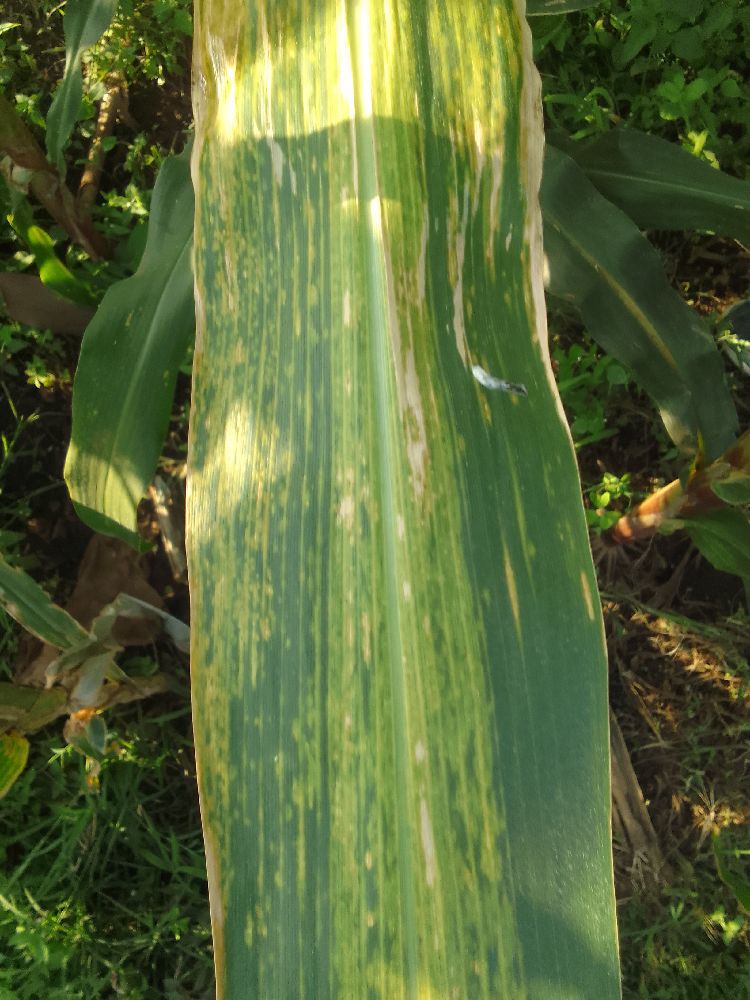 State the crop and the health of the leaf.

maize, maize lethal necrosis
